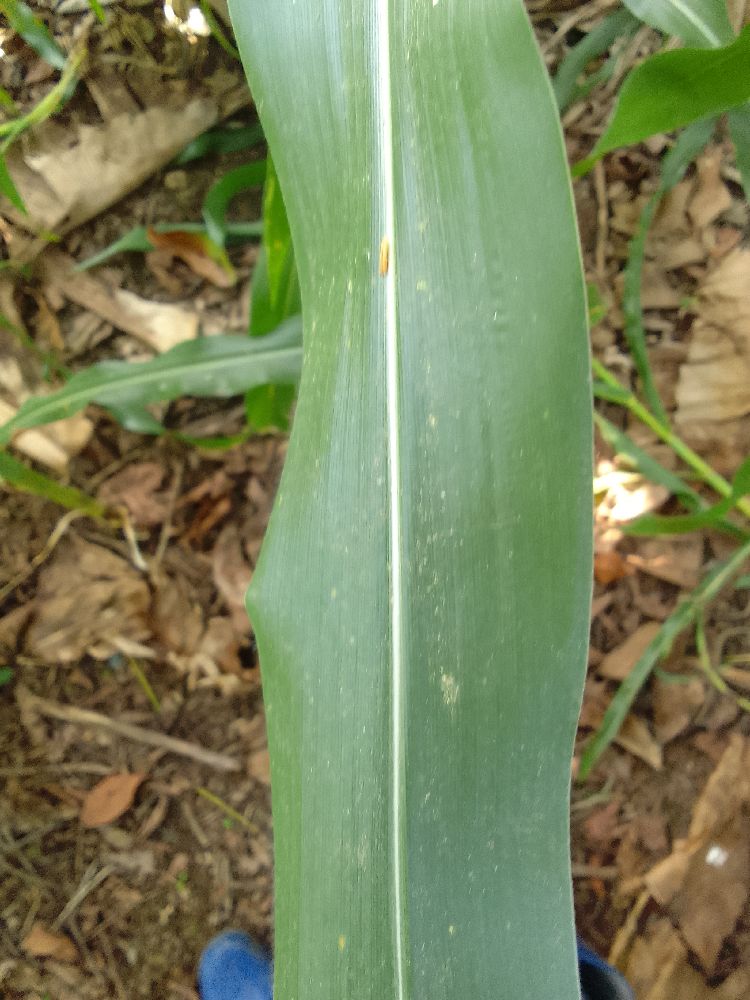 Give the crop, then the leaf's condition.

maize, healthy
